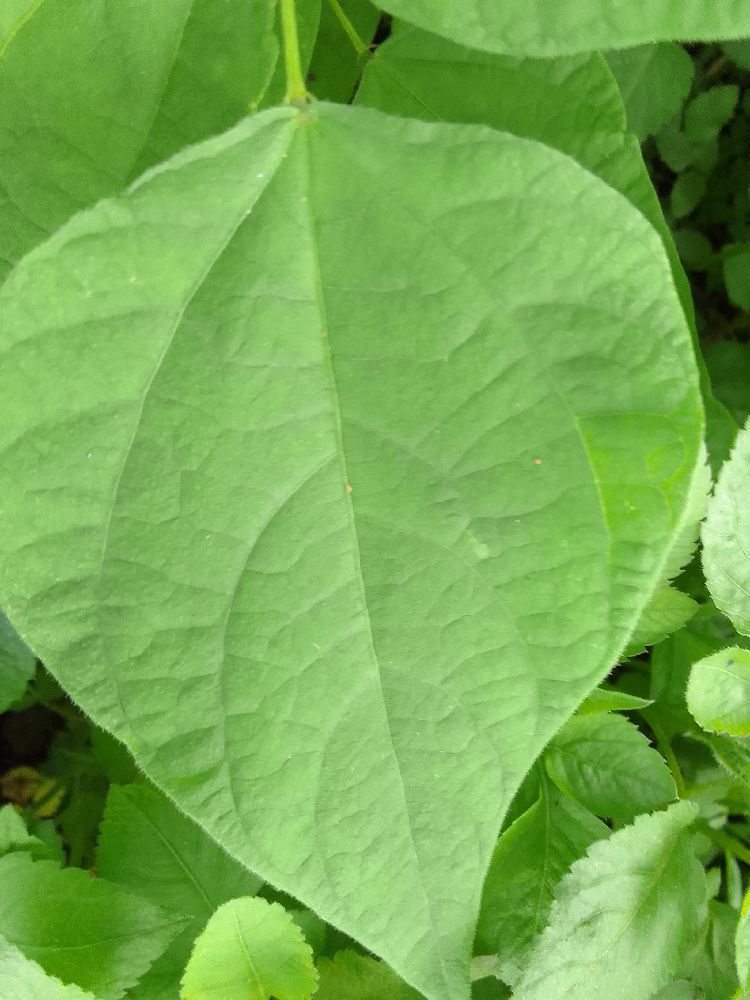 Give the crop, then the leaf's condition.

common bean, healthy
